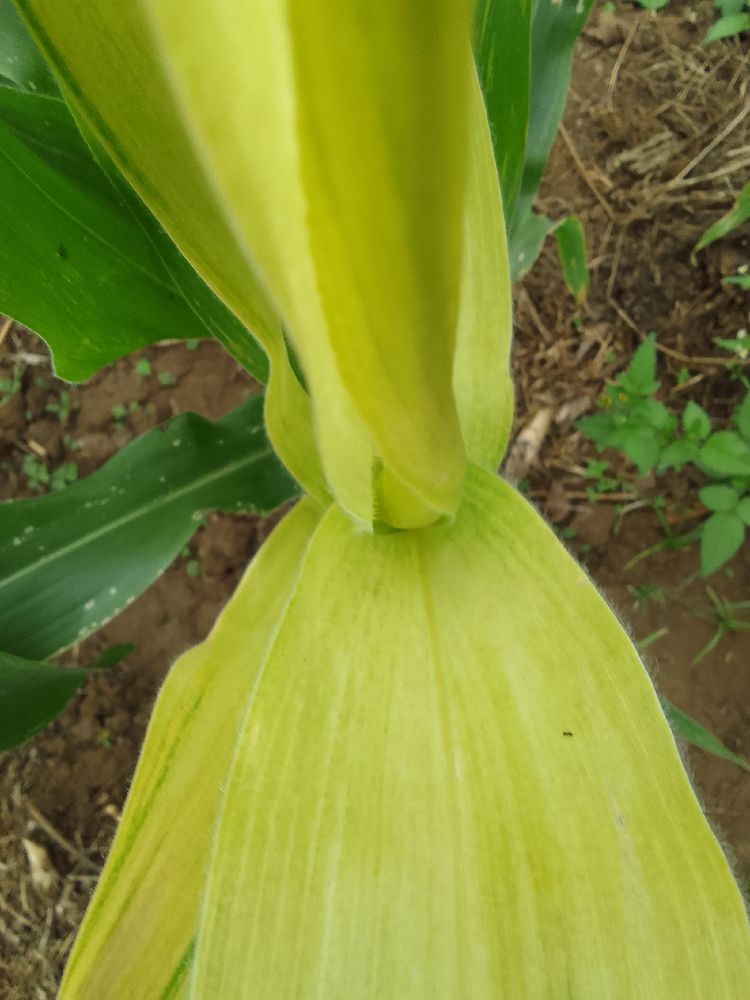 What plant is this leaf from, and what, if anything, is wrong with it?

maize, maize lethal necrosis
